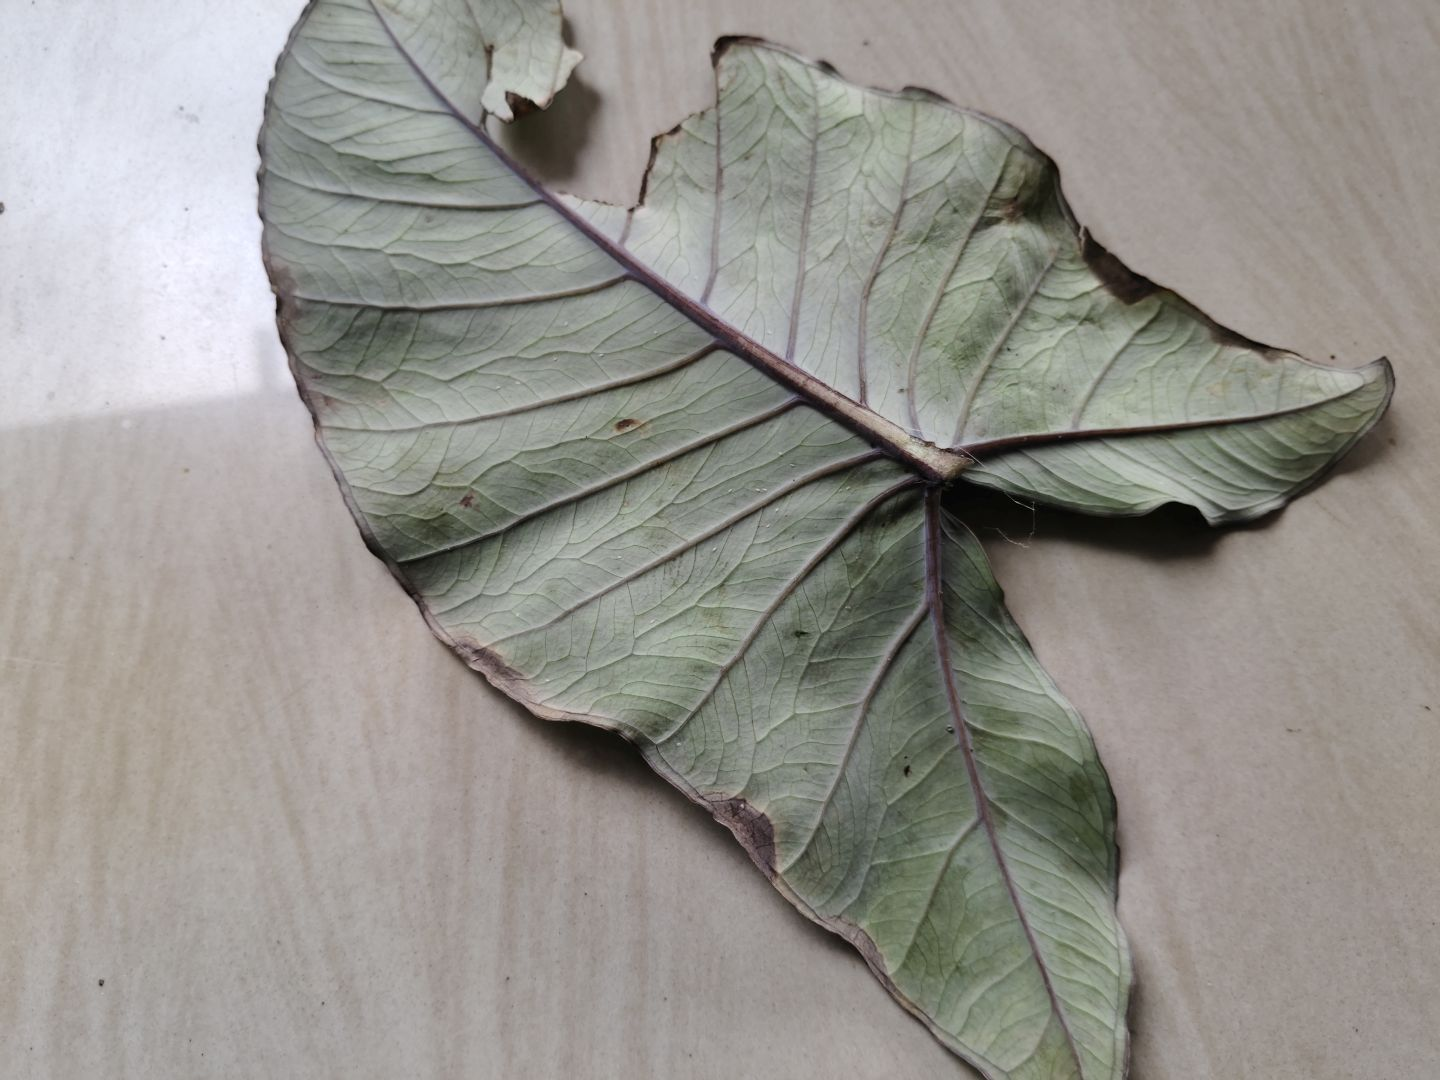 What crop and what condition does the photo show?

taro, leaf blight
